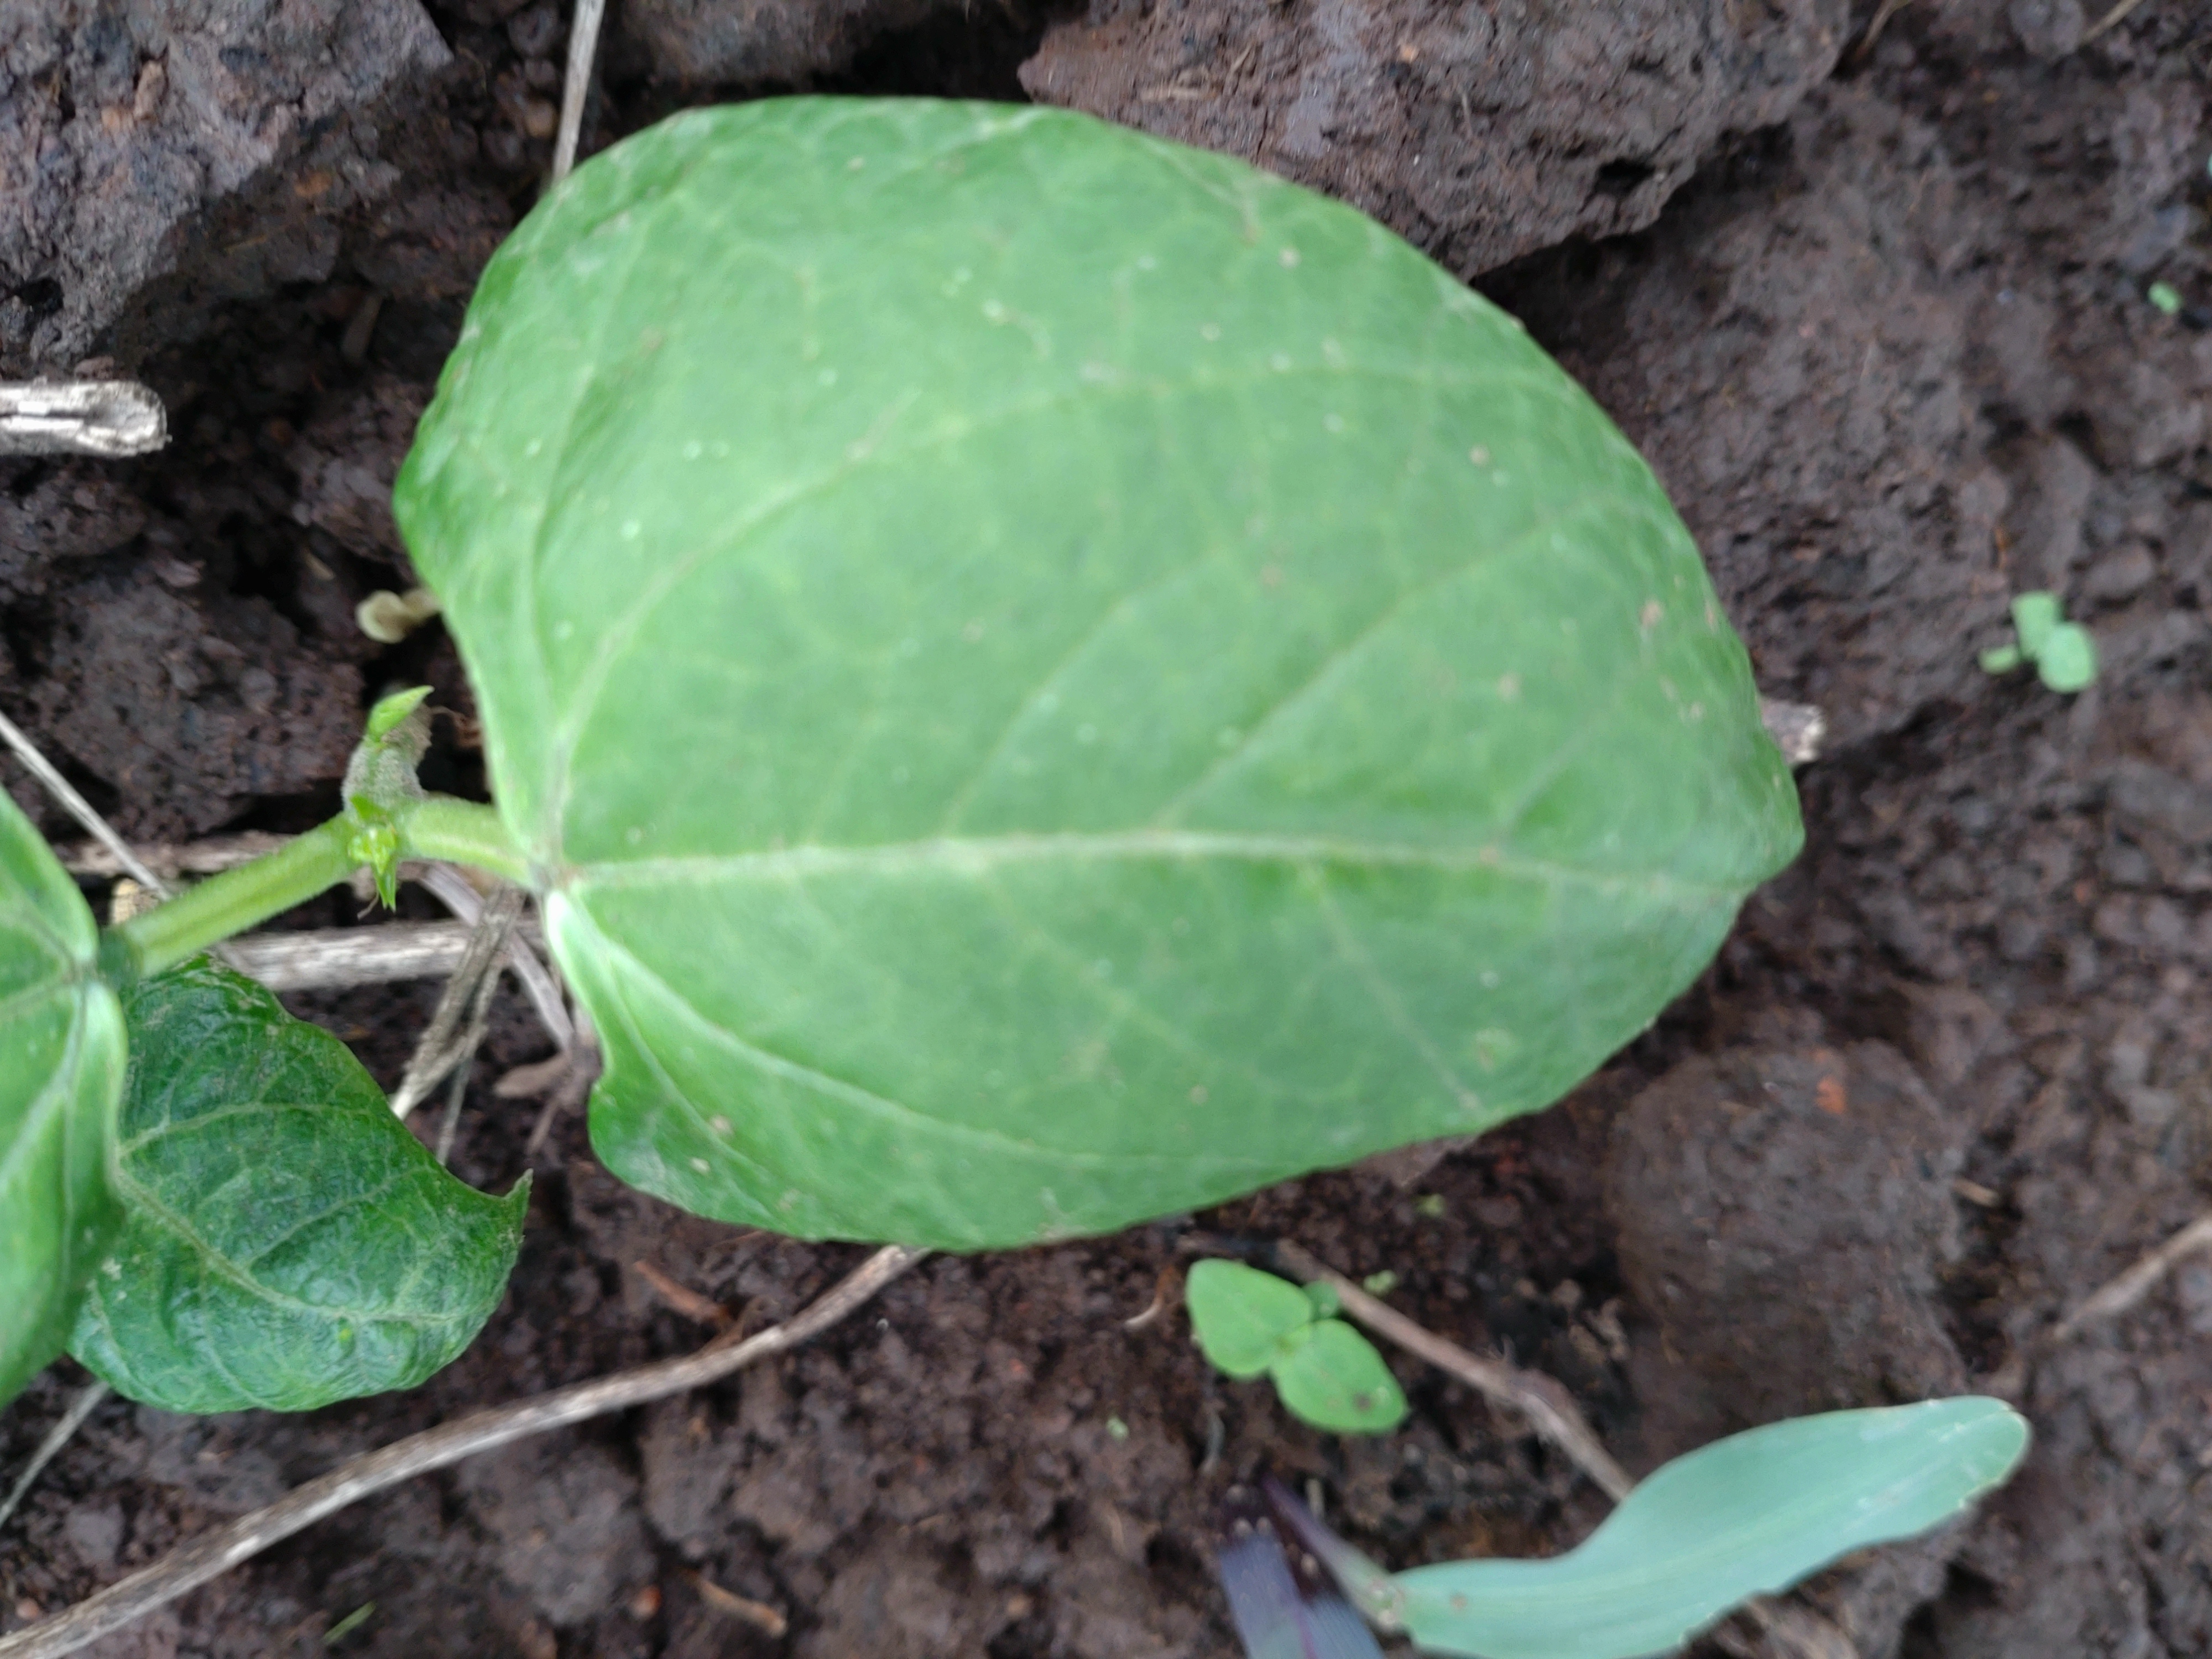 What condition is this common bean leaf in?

healthy
